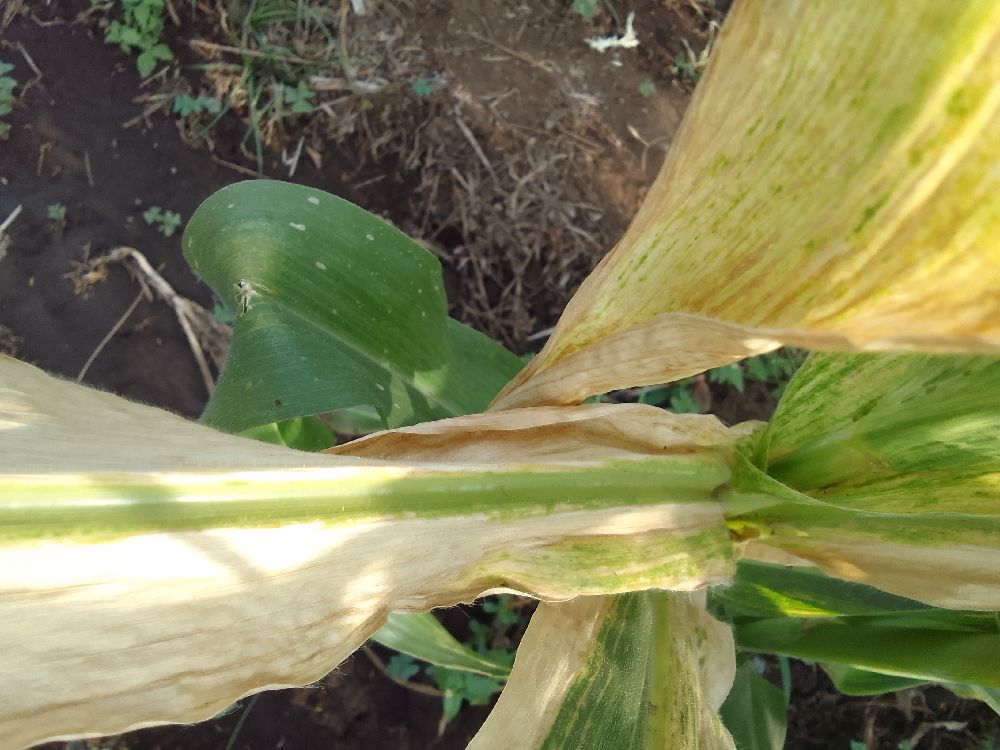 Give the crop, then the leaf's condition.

maize, maize lethal necrosis
